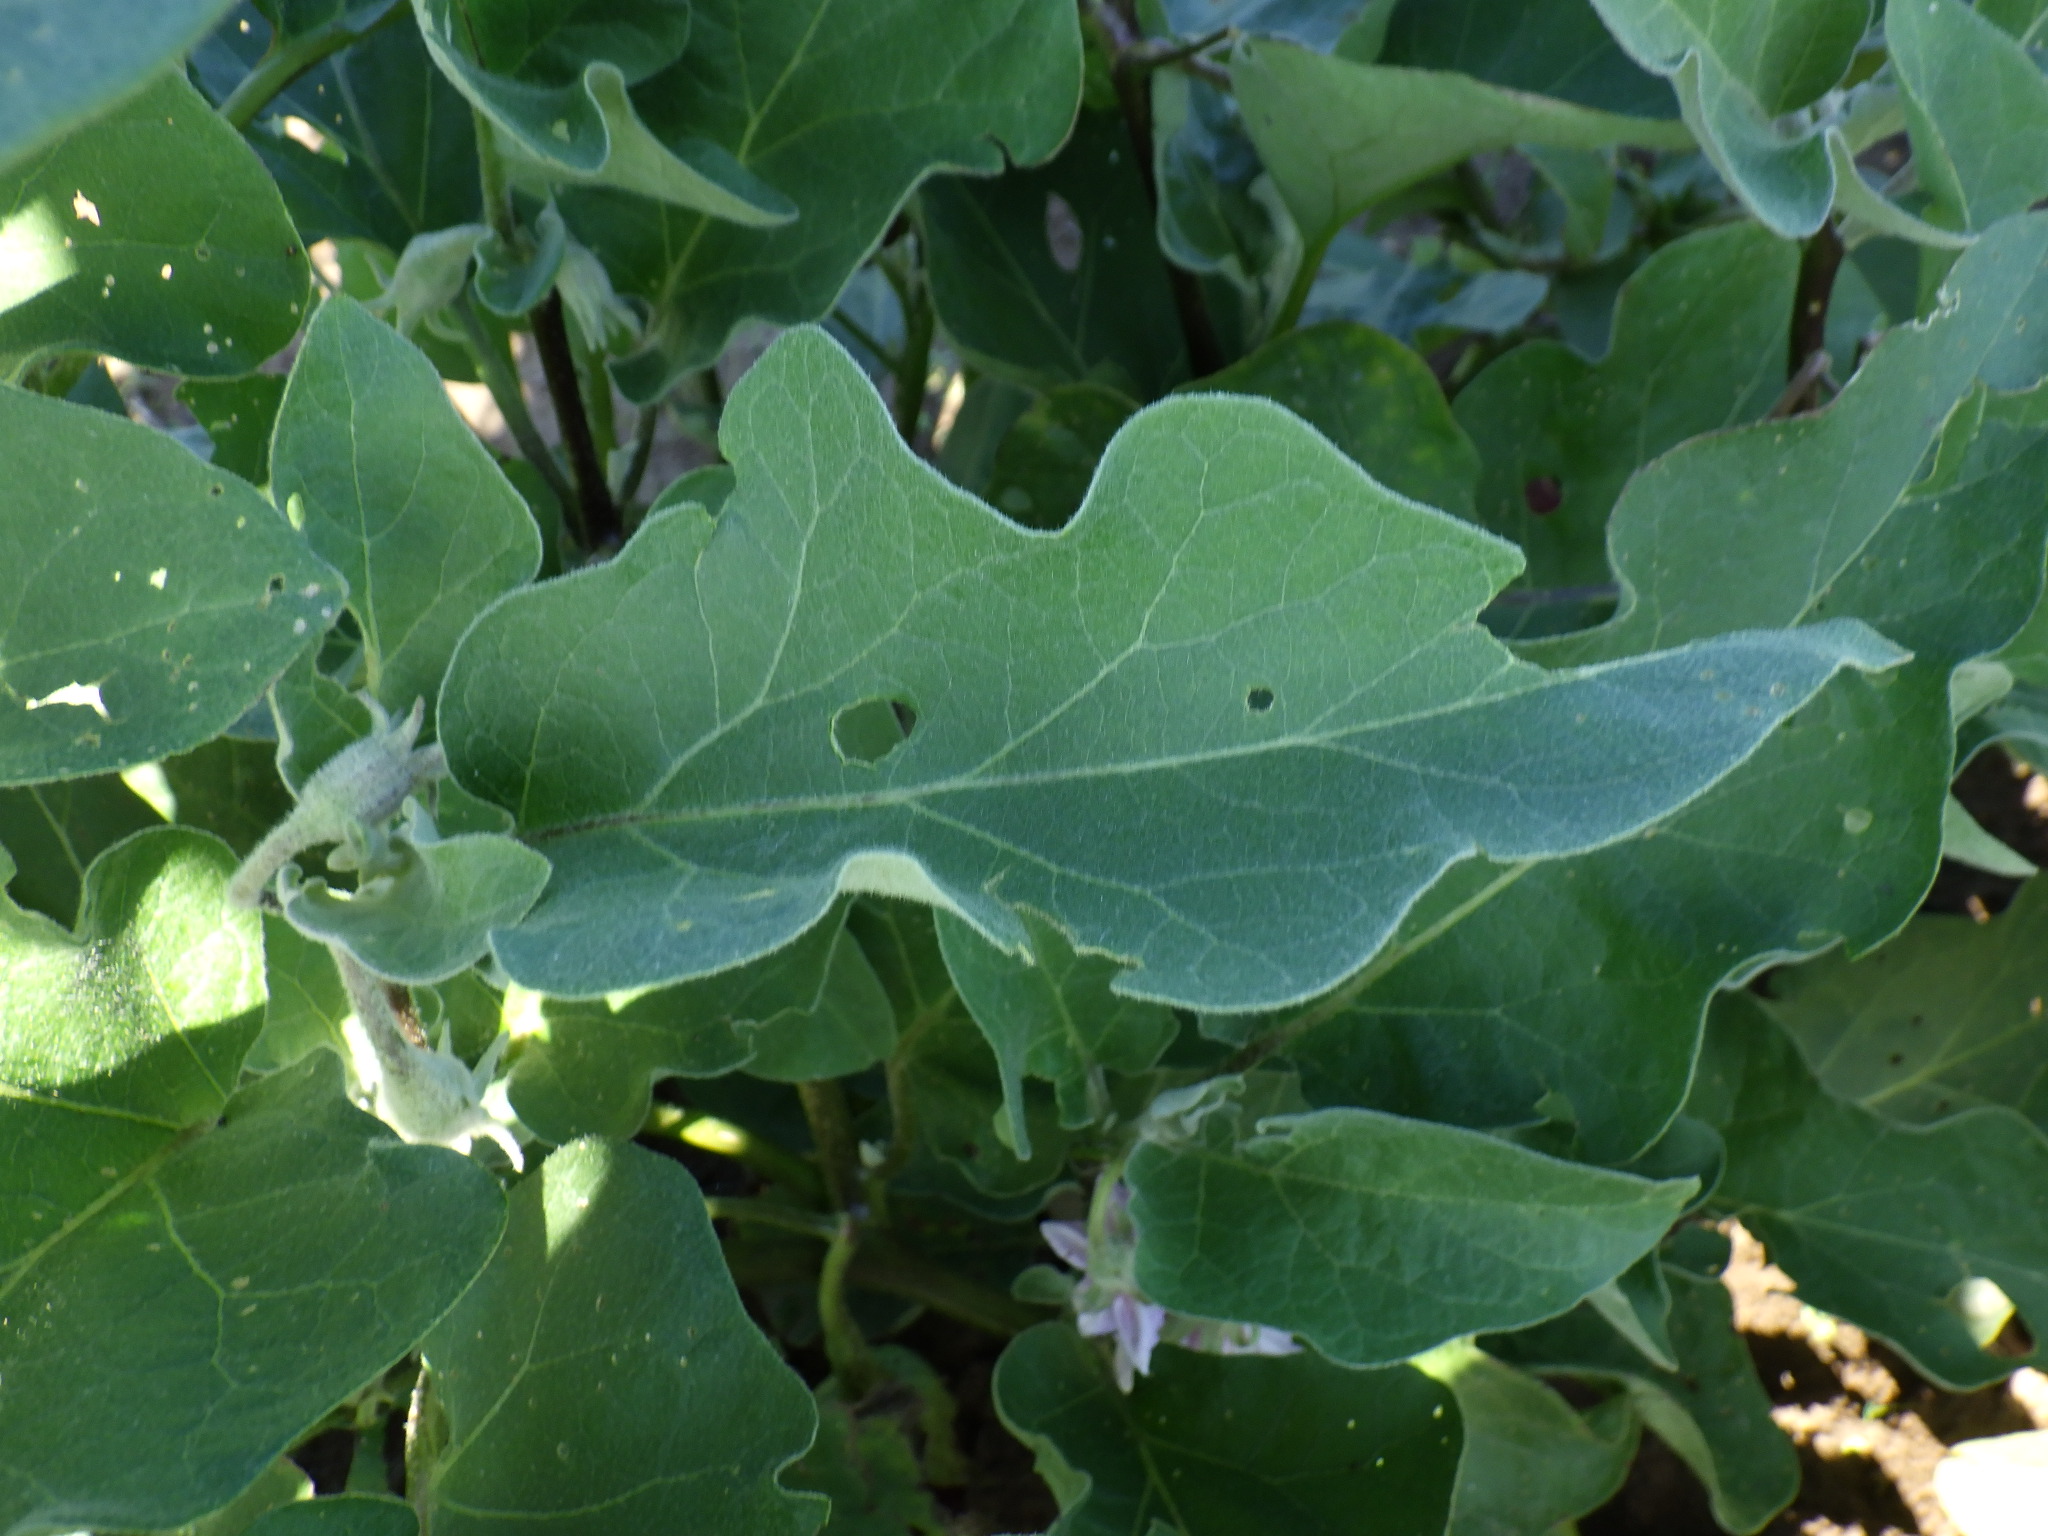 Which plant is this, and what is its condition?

aubergine, phytophagous
